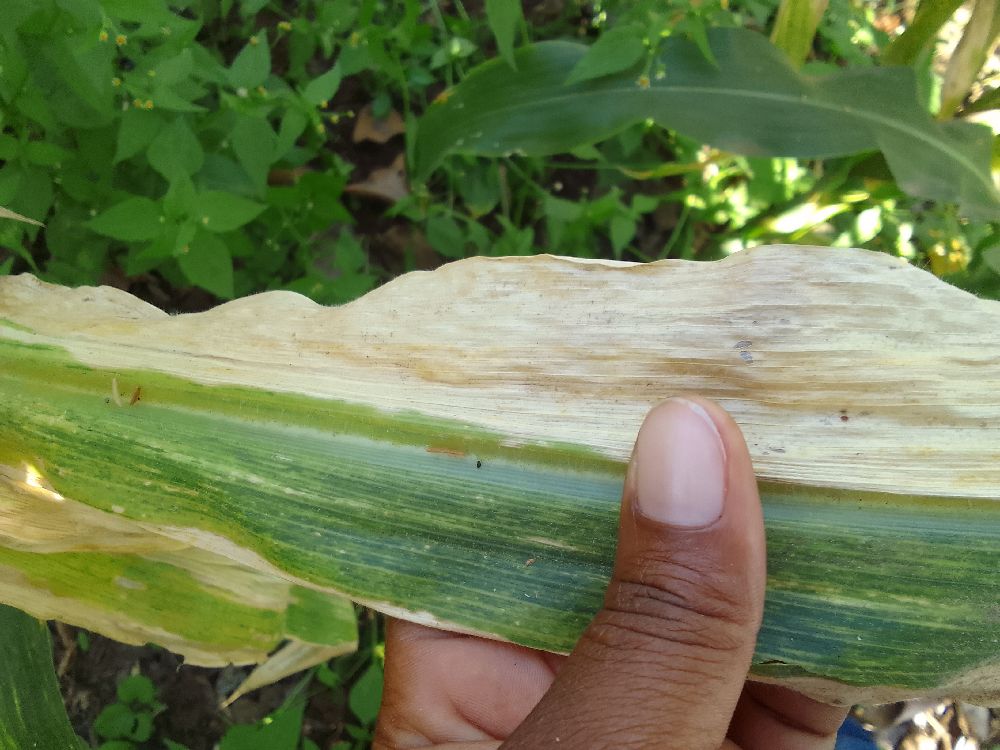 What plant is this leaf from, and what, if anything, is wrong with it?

maize, maize lethal necrosis
